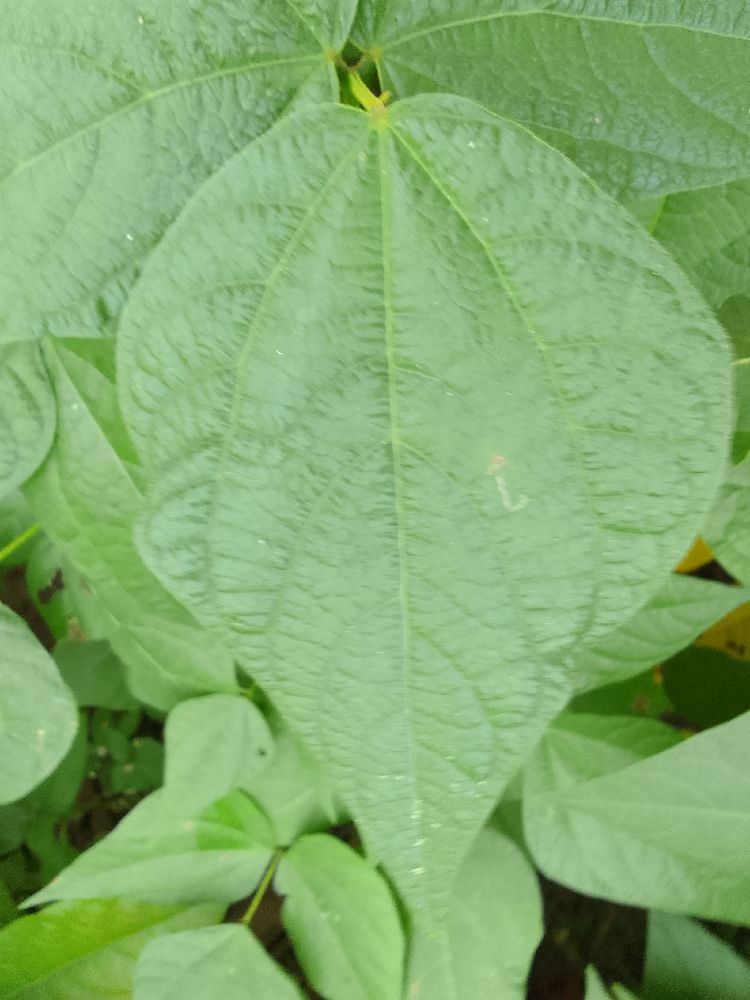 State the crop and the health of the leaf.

common bean, healthy
